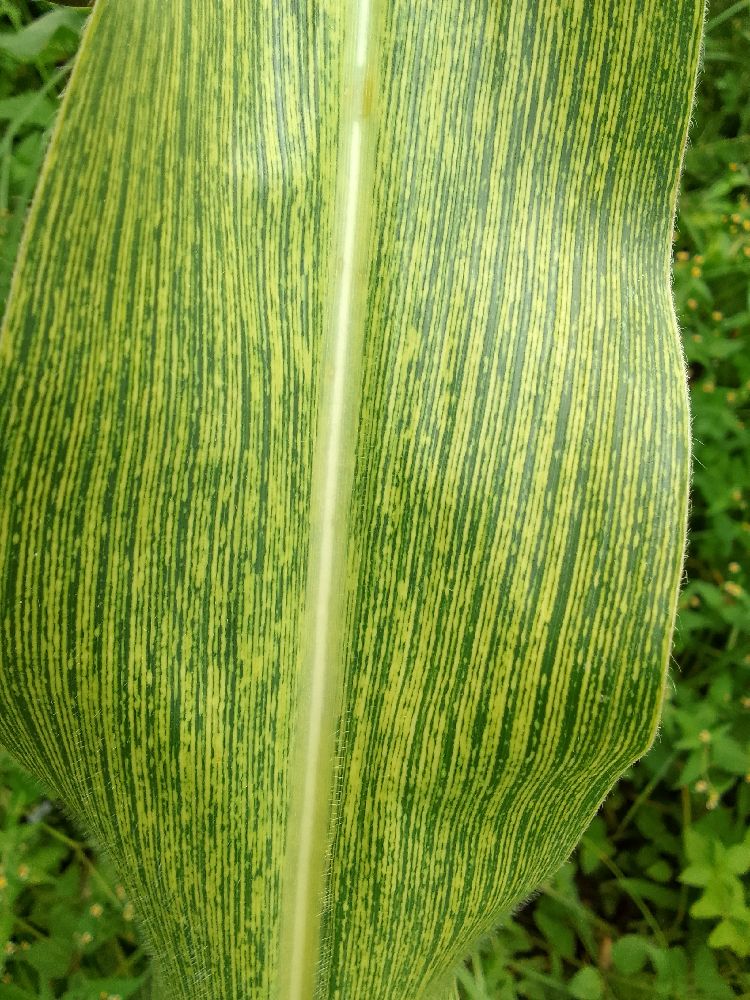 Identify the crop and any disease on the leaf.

maize, maize streak virus
